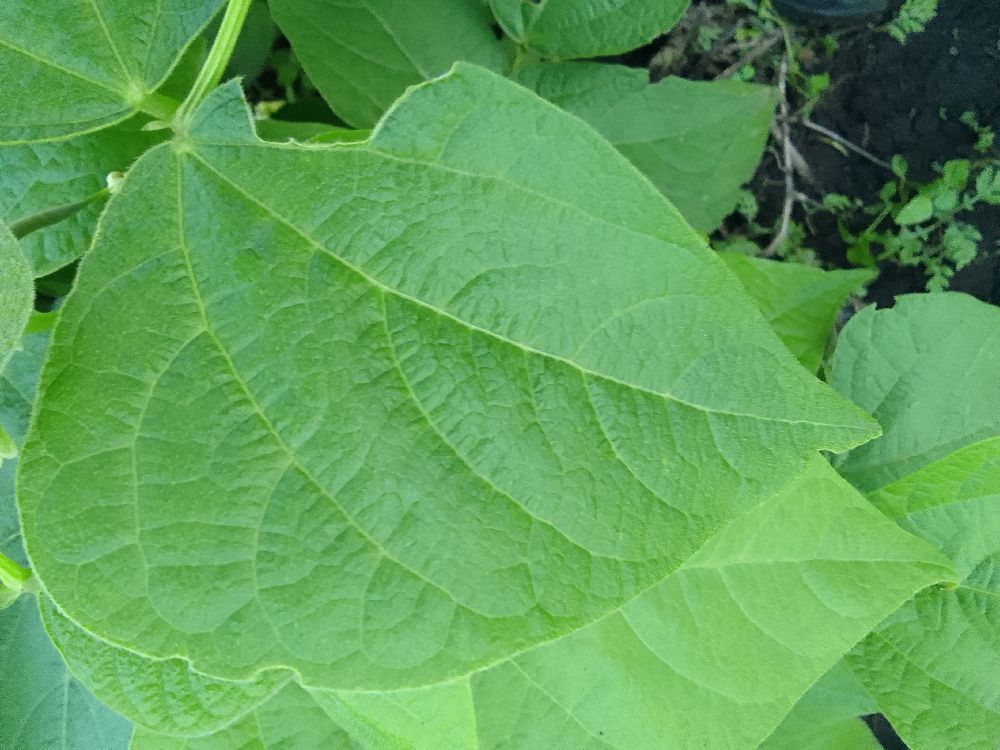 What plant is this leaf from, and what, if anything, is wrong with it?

common bean, healthy
